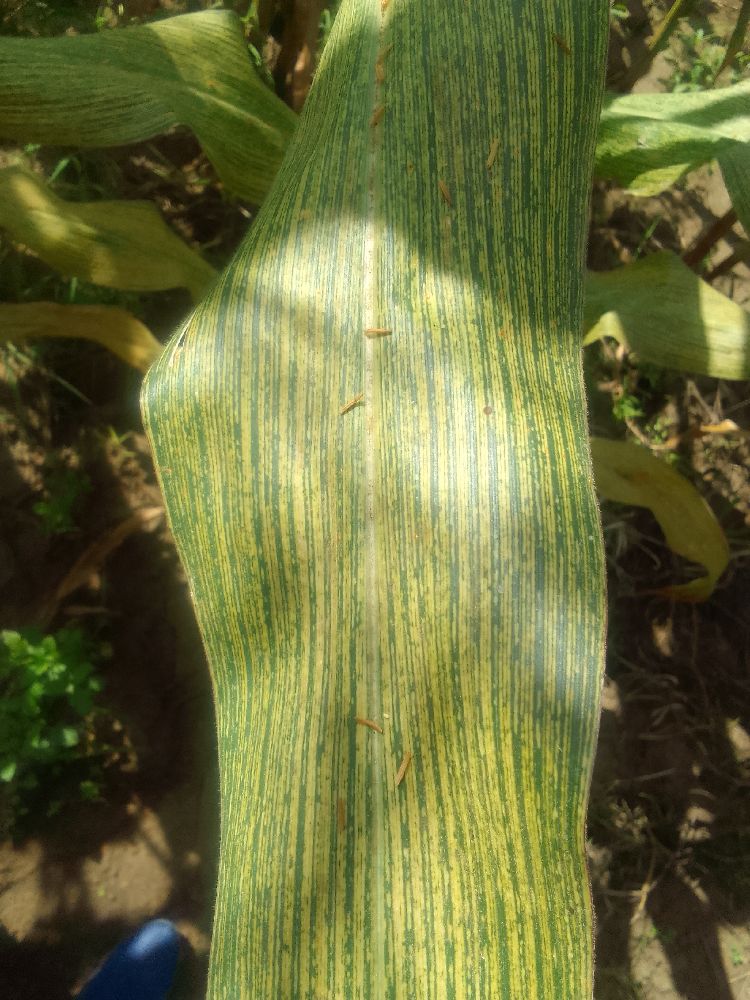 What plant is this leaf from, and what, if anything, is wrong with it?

maize, maize streak virus
